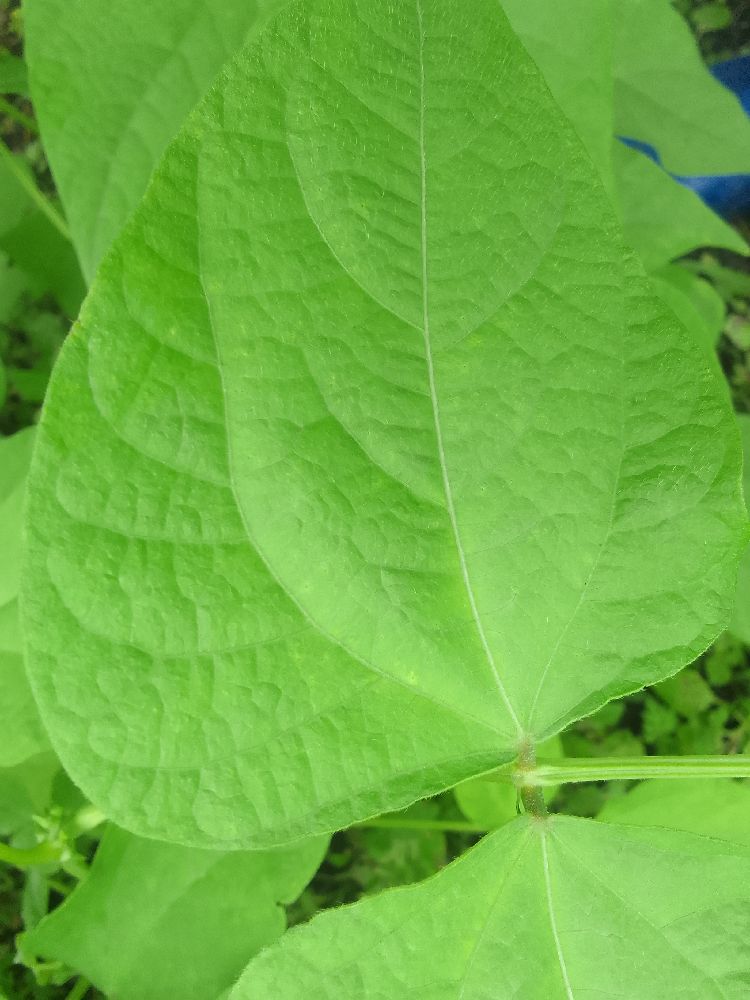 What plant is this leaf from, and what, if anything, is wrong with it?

common bean, healthy
